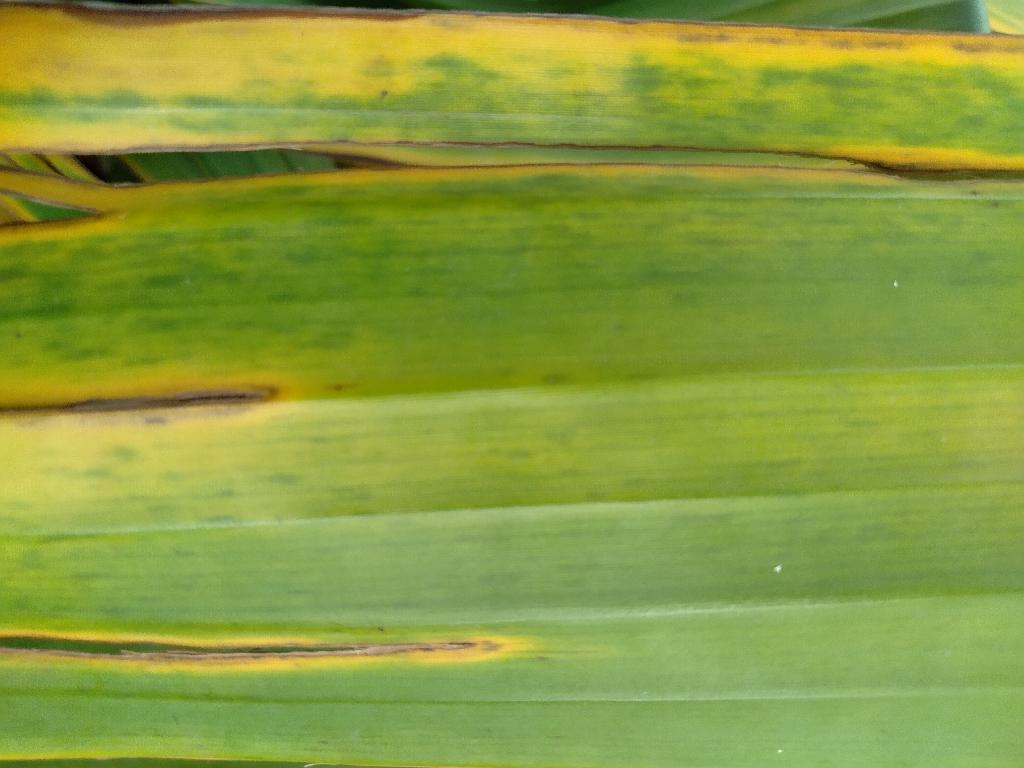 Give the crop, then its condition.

banana, fusarium wilt race 1
